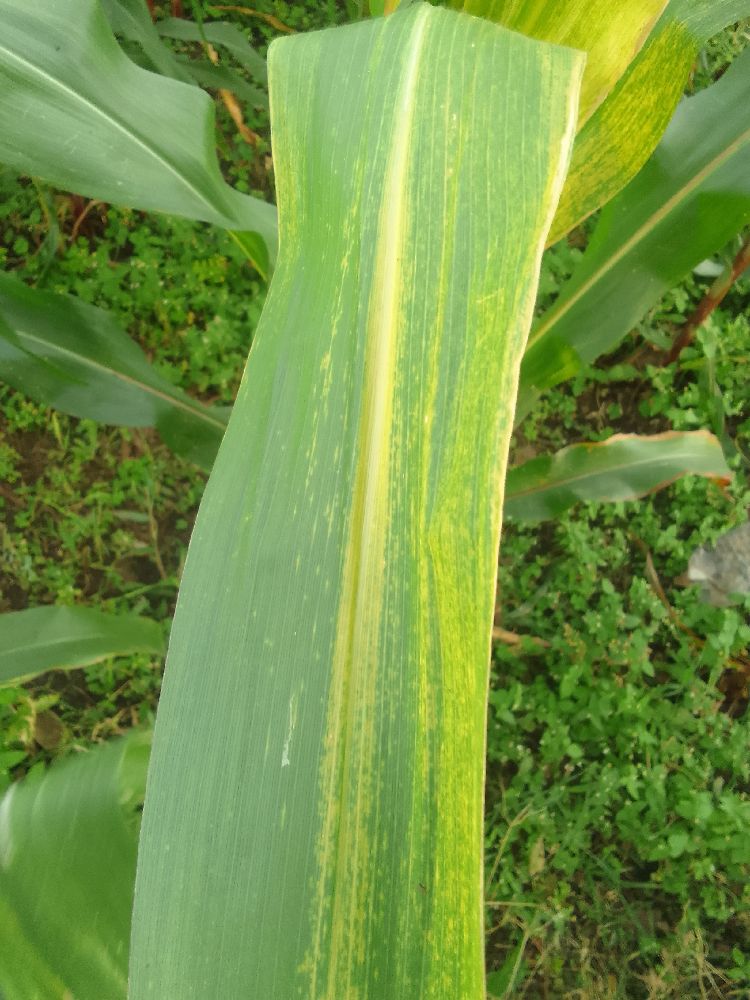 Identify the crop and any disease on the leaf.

maize, maize lethal necrosis
